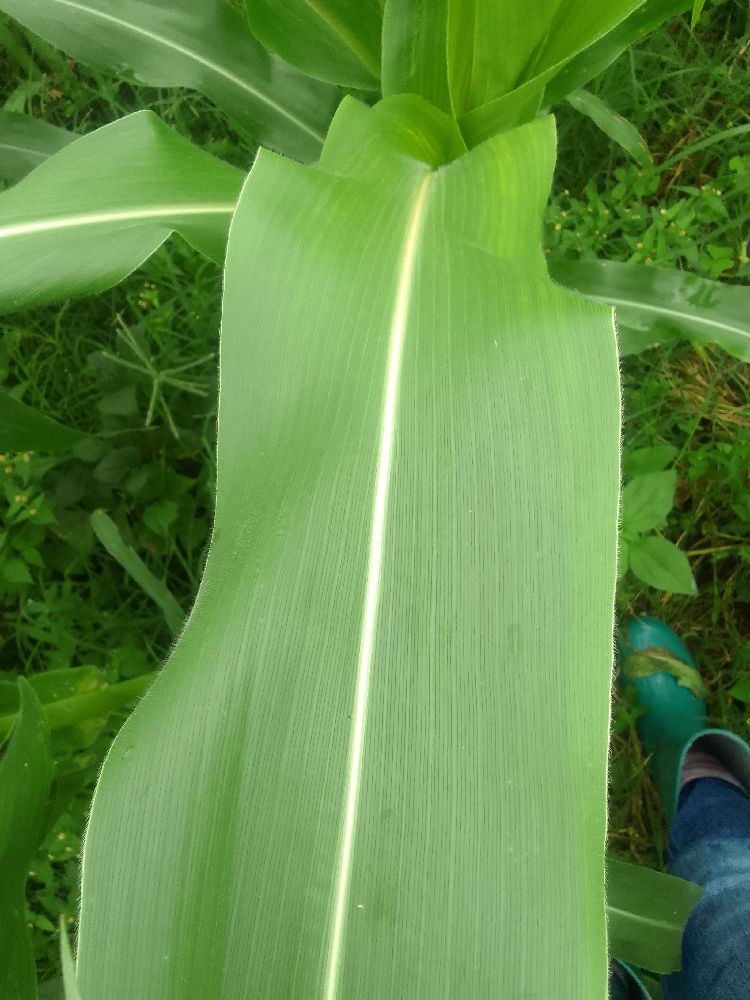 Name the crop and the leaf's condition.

maize, healthy
